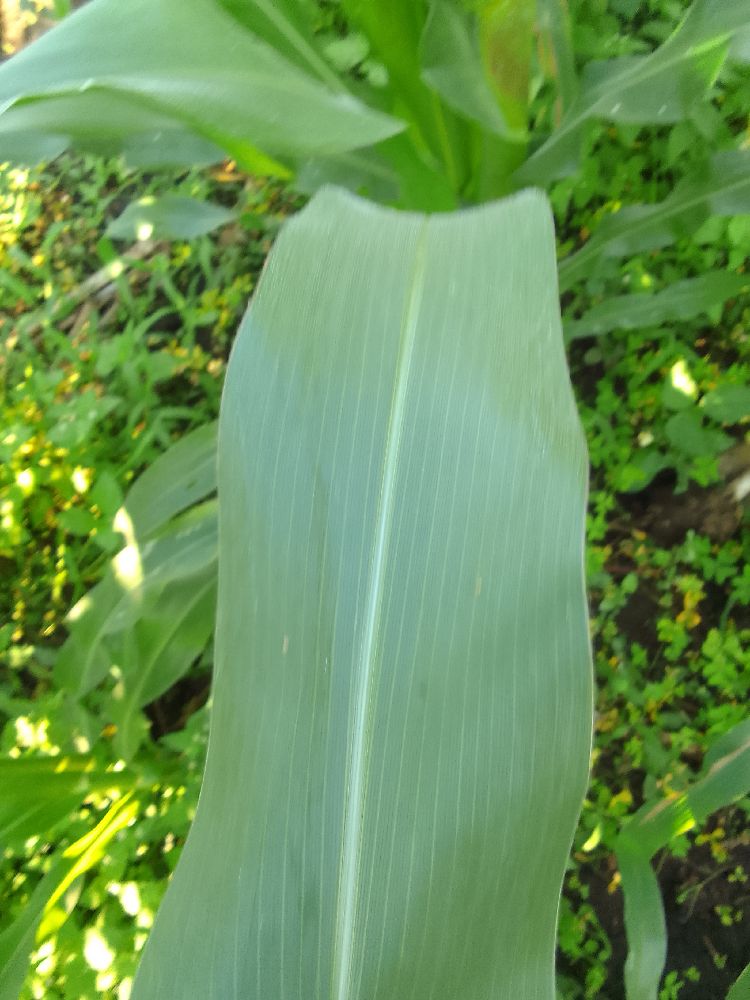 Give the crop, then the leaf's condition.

maize, healthy
